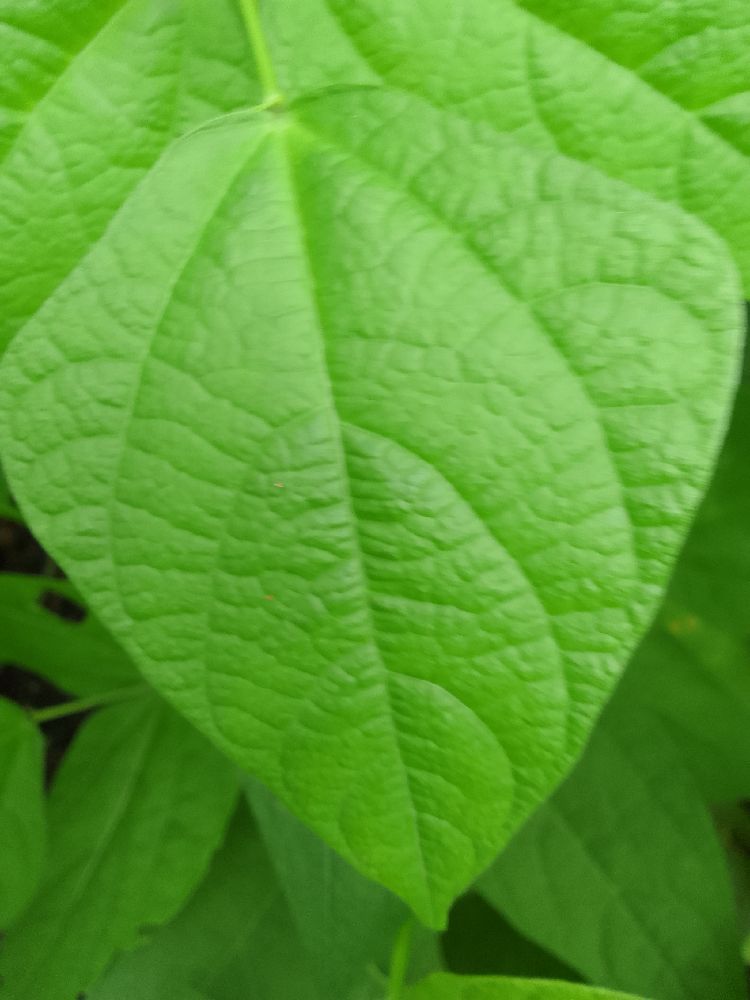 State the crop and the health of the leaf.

common bean, healthy
